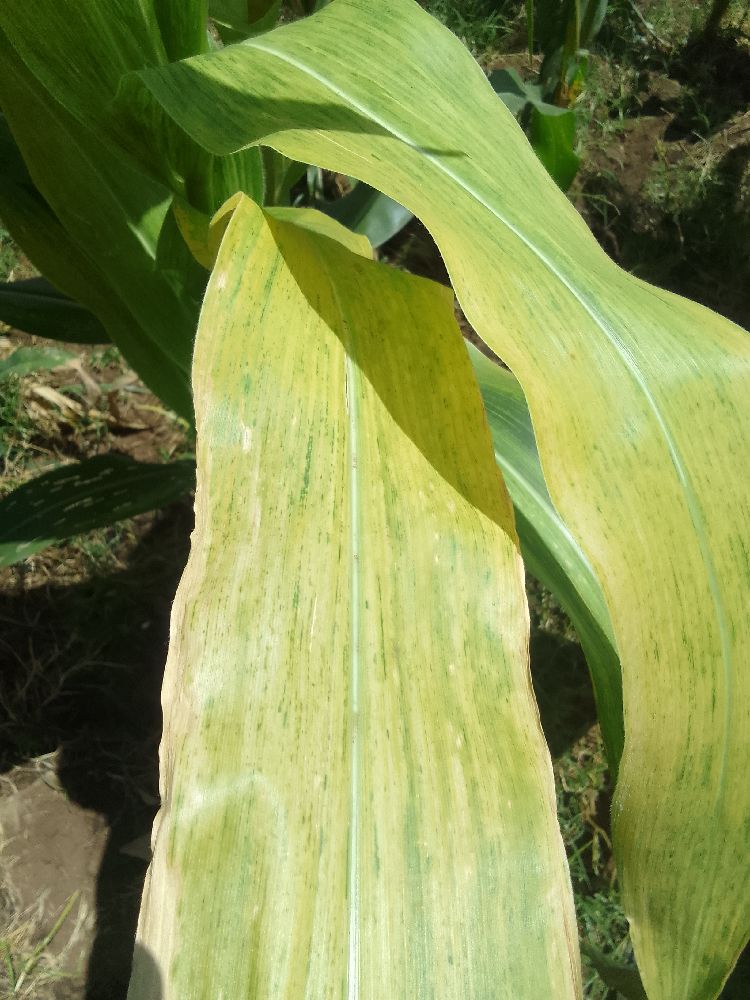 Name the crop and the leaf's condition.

maize, maize lethal necrosis
